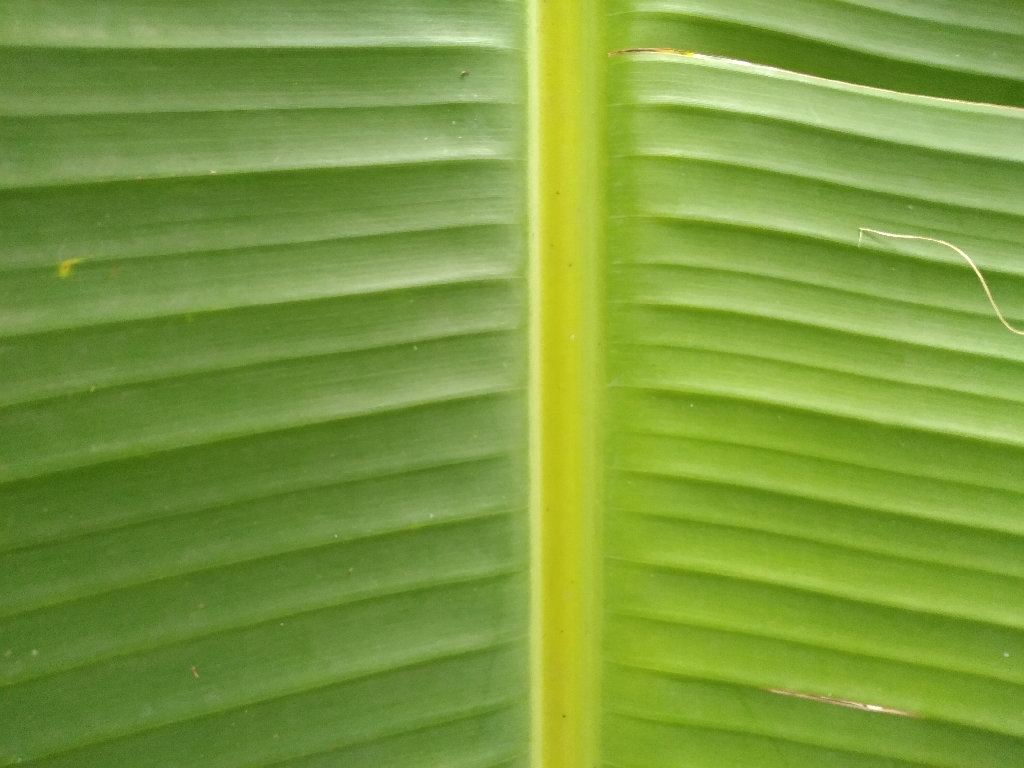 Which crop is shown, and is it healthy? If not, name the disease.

banana, healthy
